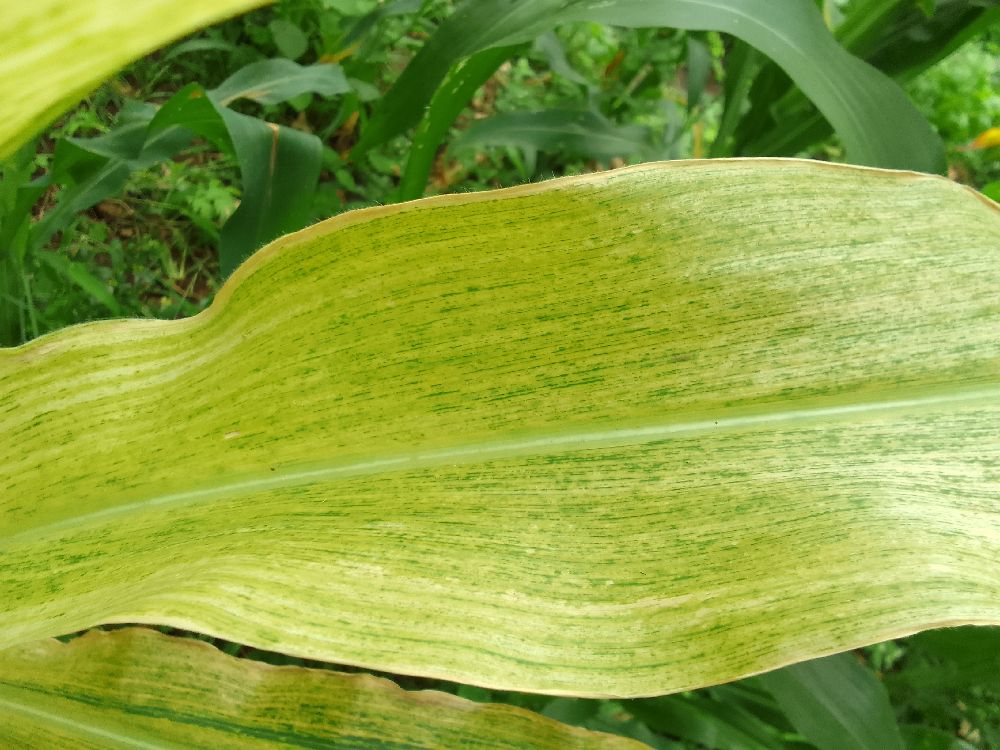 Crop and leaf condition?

maize, maize lethal necrosis
